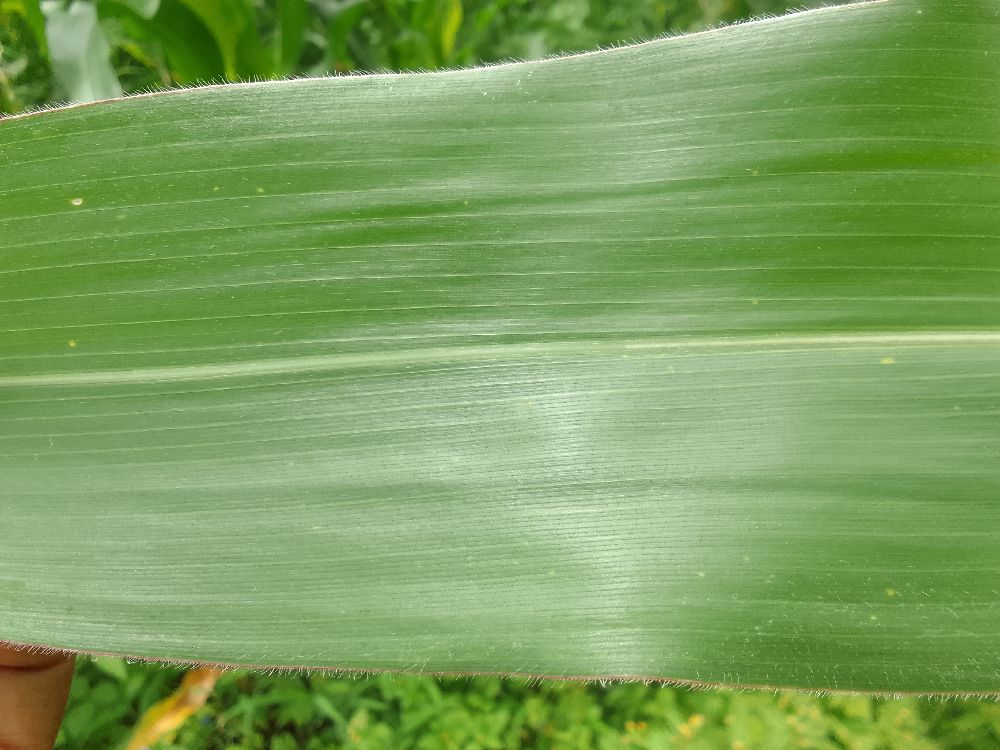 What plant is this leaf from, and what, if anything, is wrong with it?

maize, healthy
